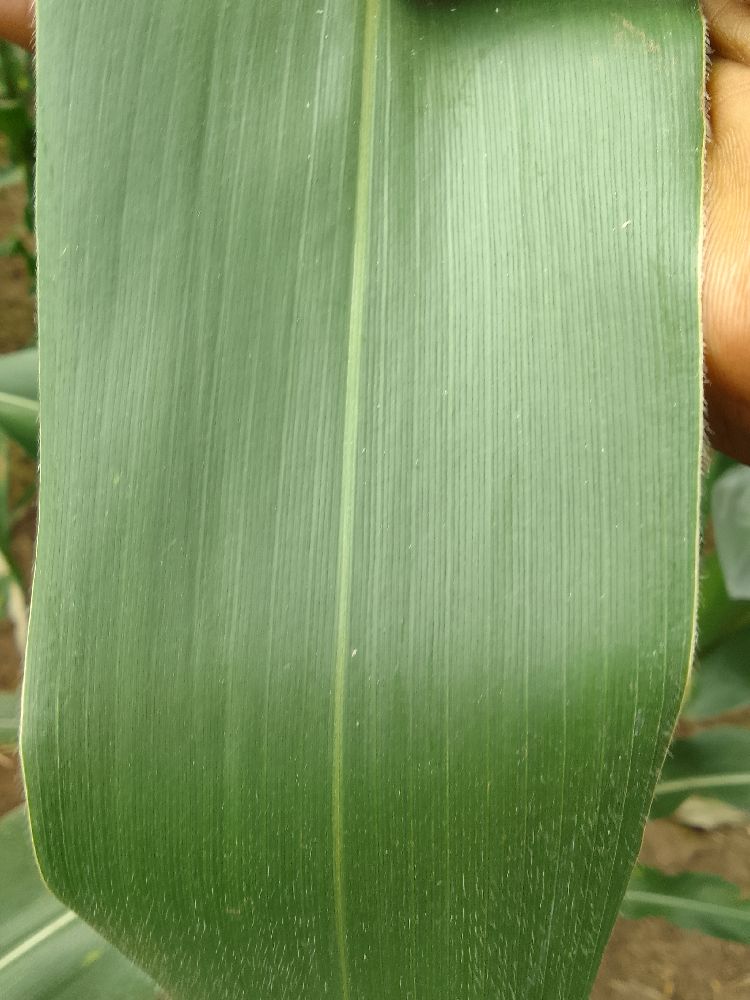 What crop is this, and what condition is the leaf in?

maize, healthy
